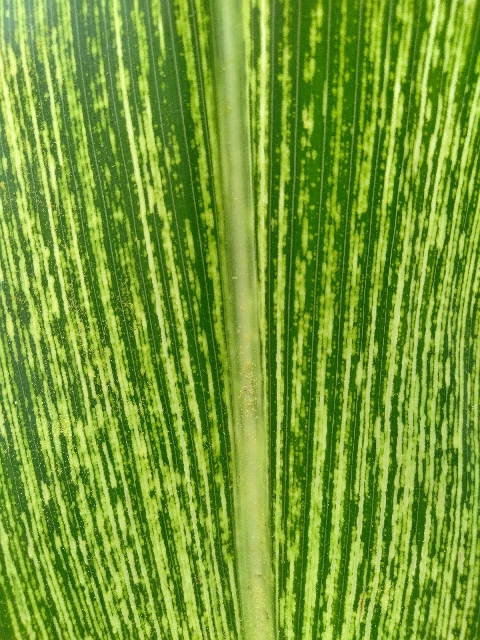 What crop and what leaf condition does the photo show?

maize, maize streak virus
